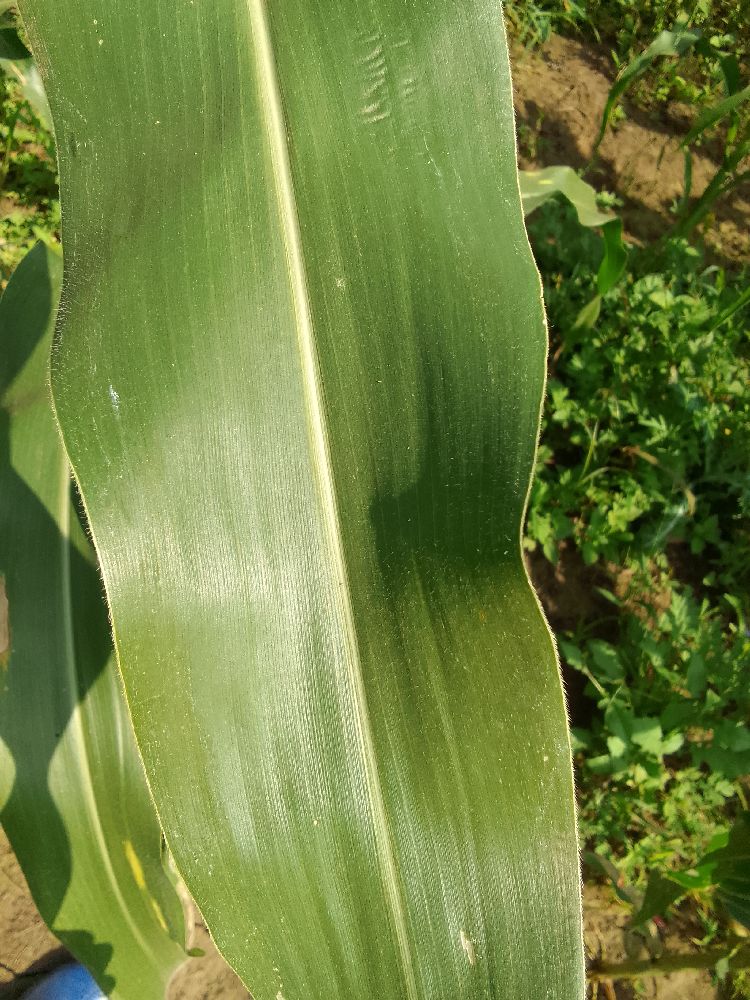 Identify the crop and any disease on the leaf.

maize, healthy
